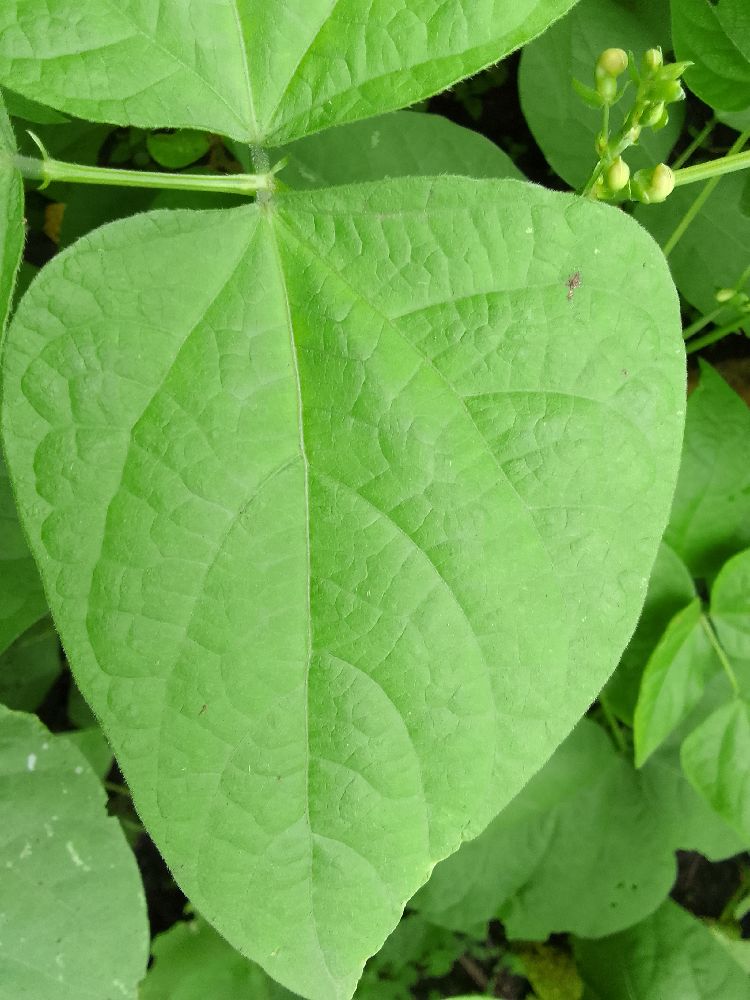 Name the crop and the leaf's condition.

common bean, healthy
